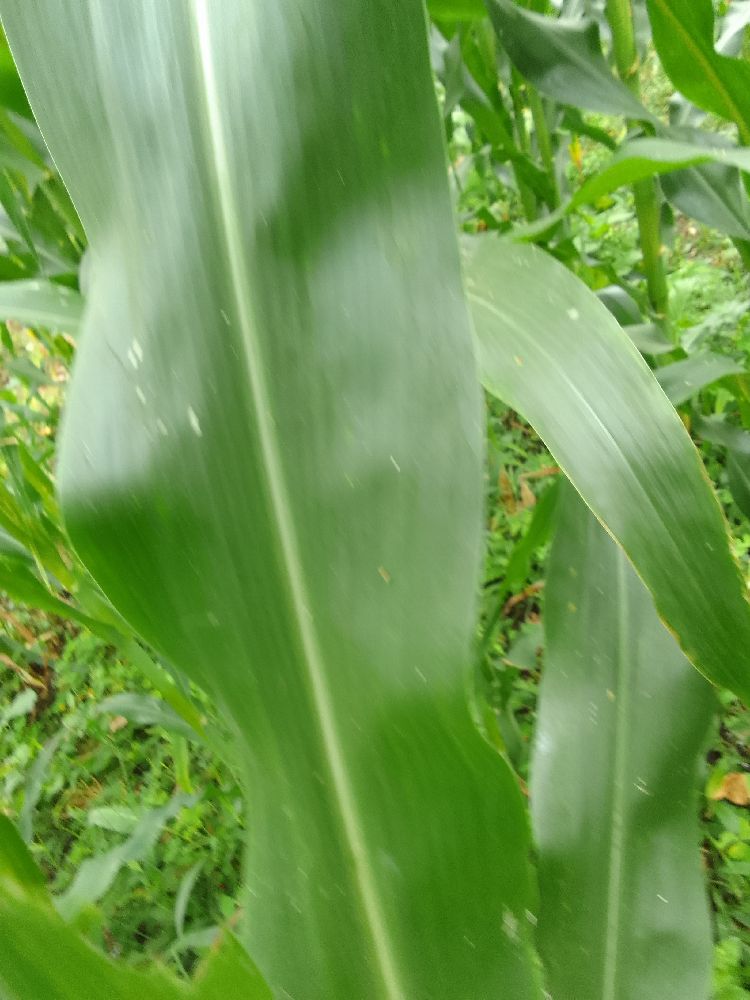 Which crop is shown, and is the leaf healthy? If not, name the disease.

maize, healthy
